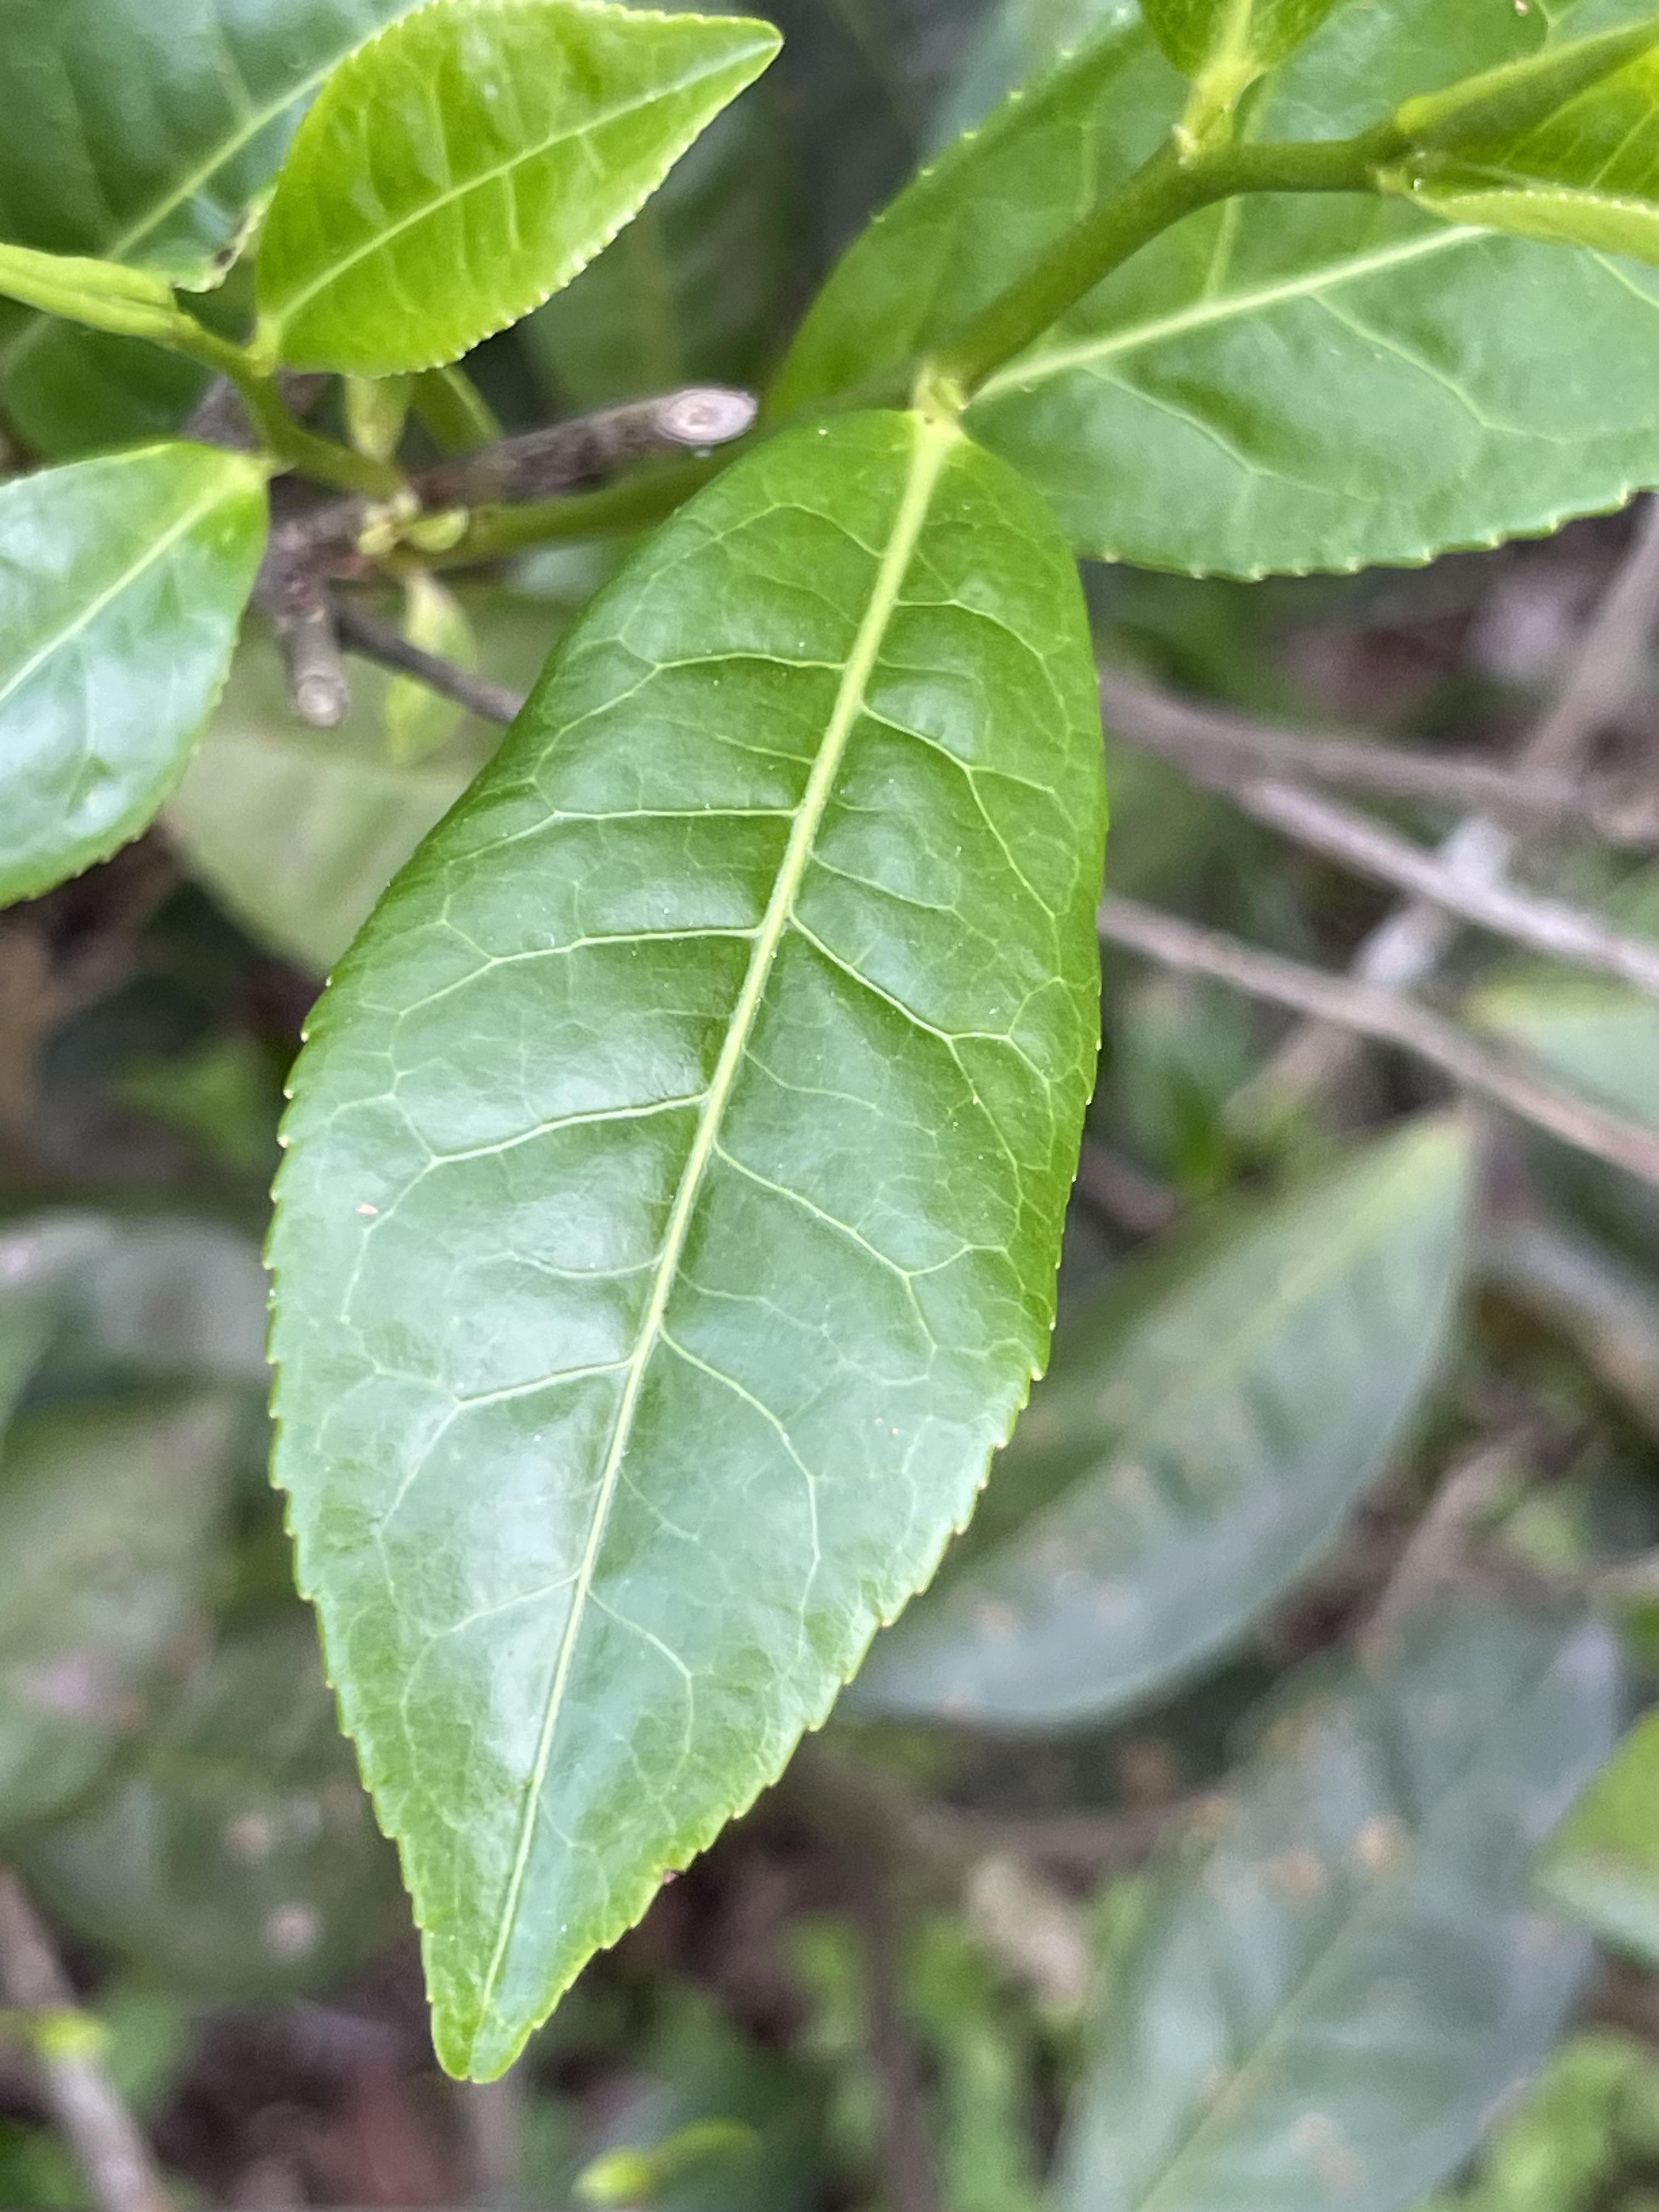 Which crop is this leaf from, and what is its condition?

tea, healthy leaf
